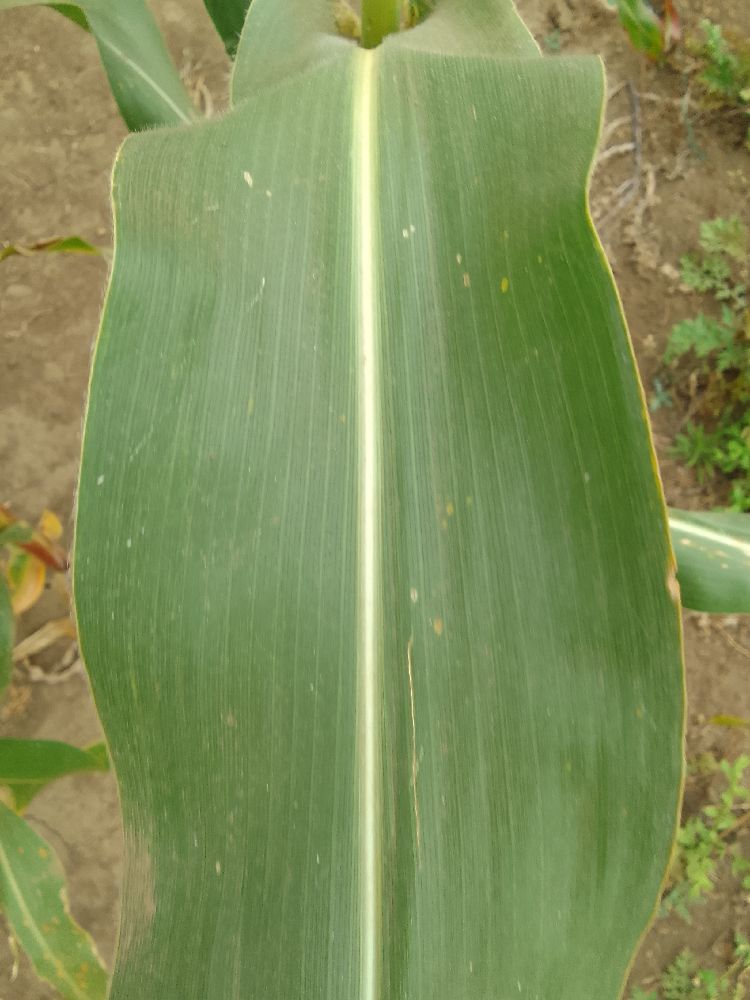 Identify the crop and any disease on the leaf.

maize, healthy
